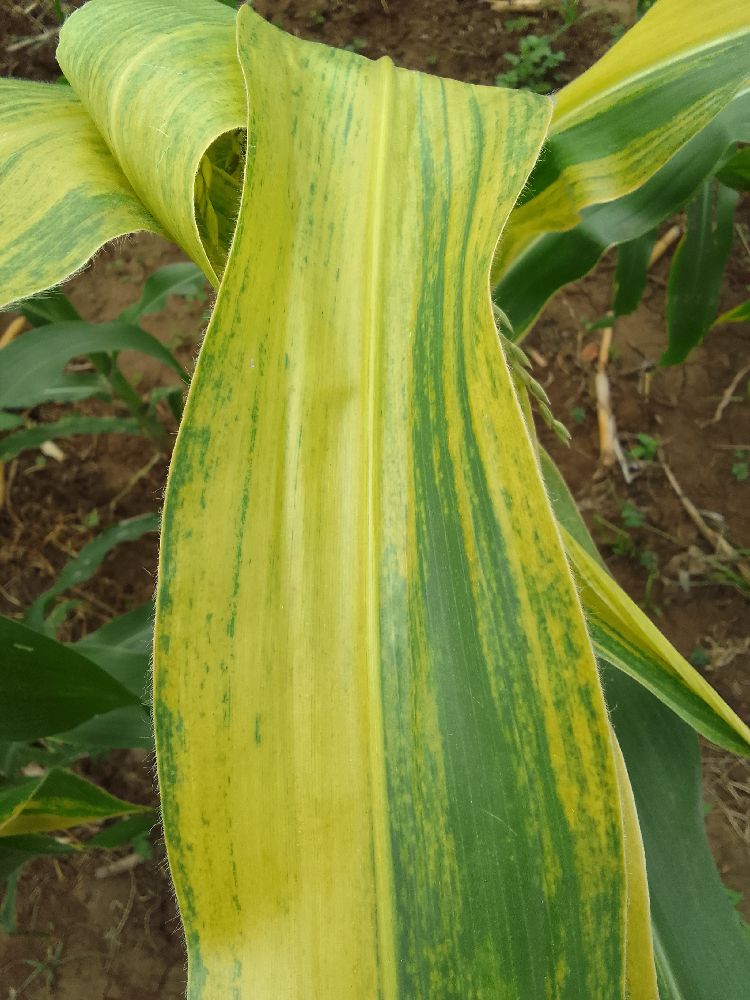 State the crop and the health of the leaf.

maize, maize lethal necrosis
